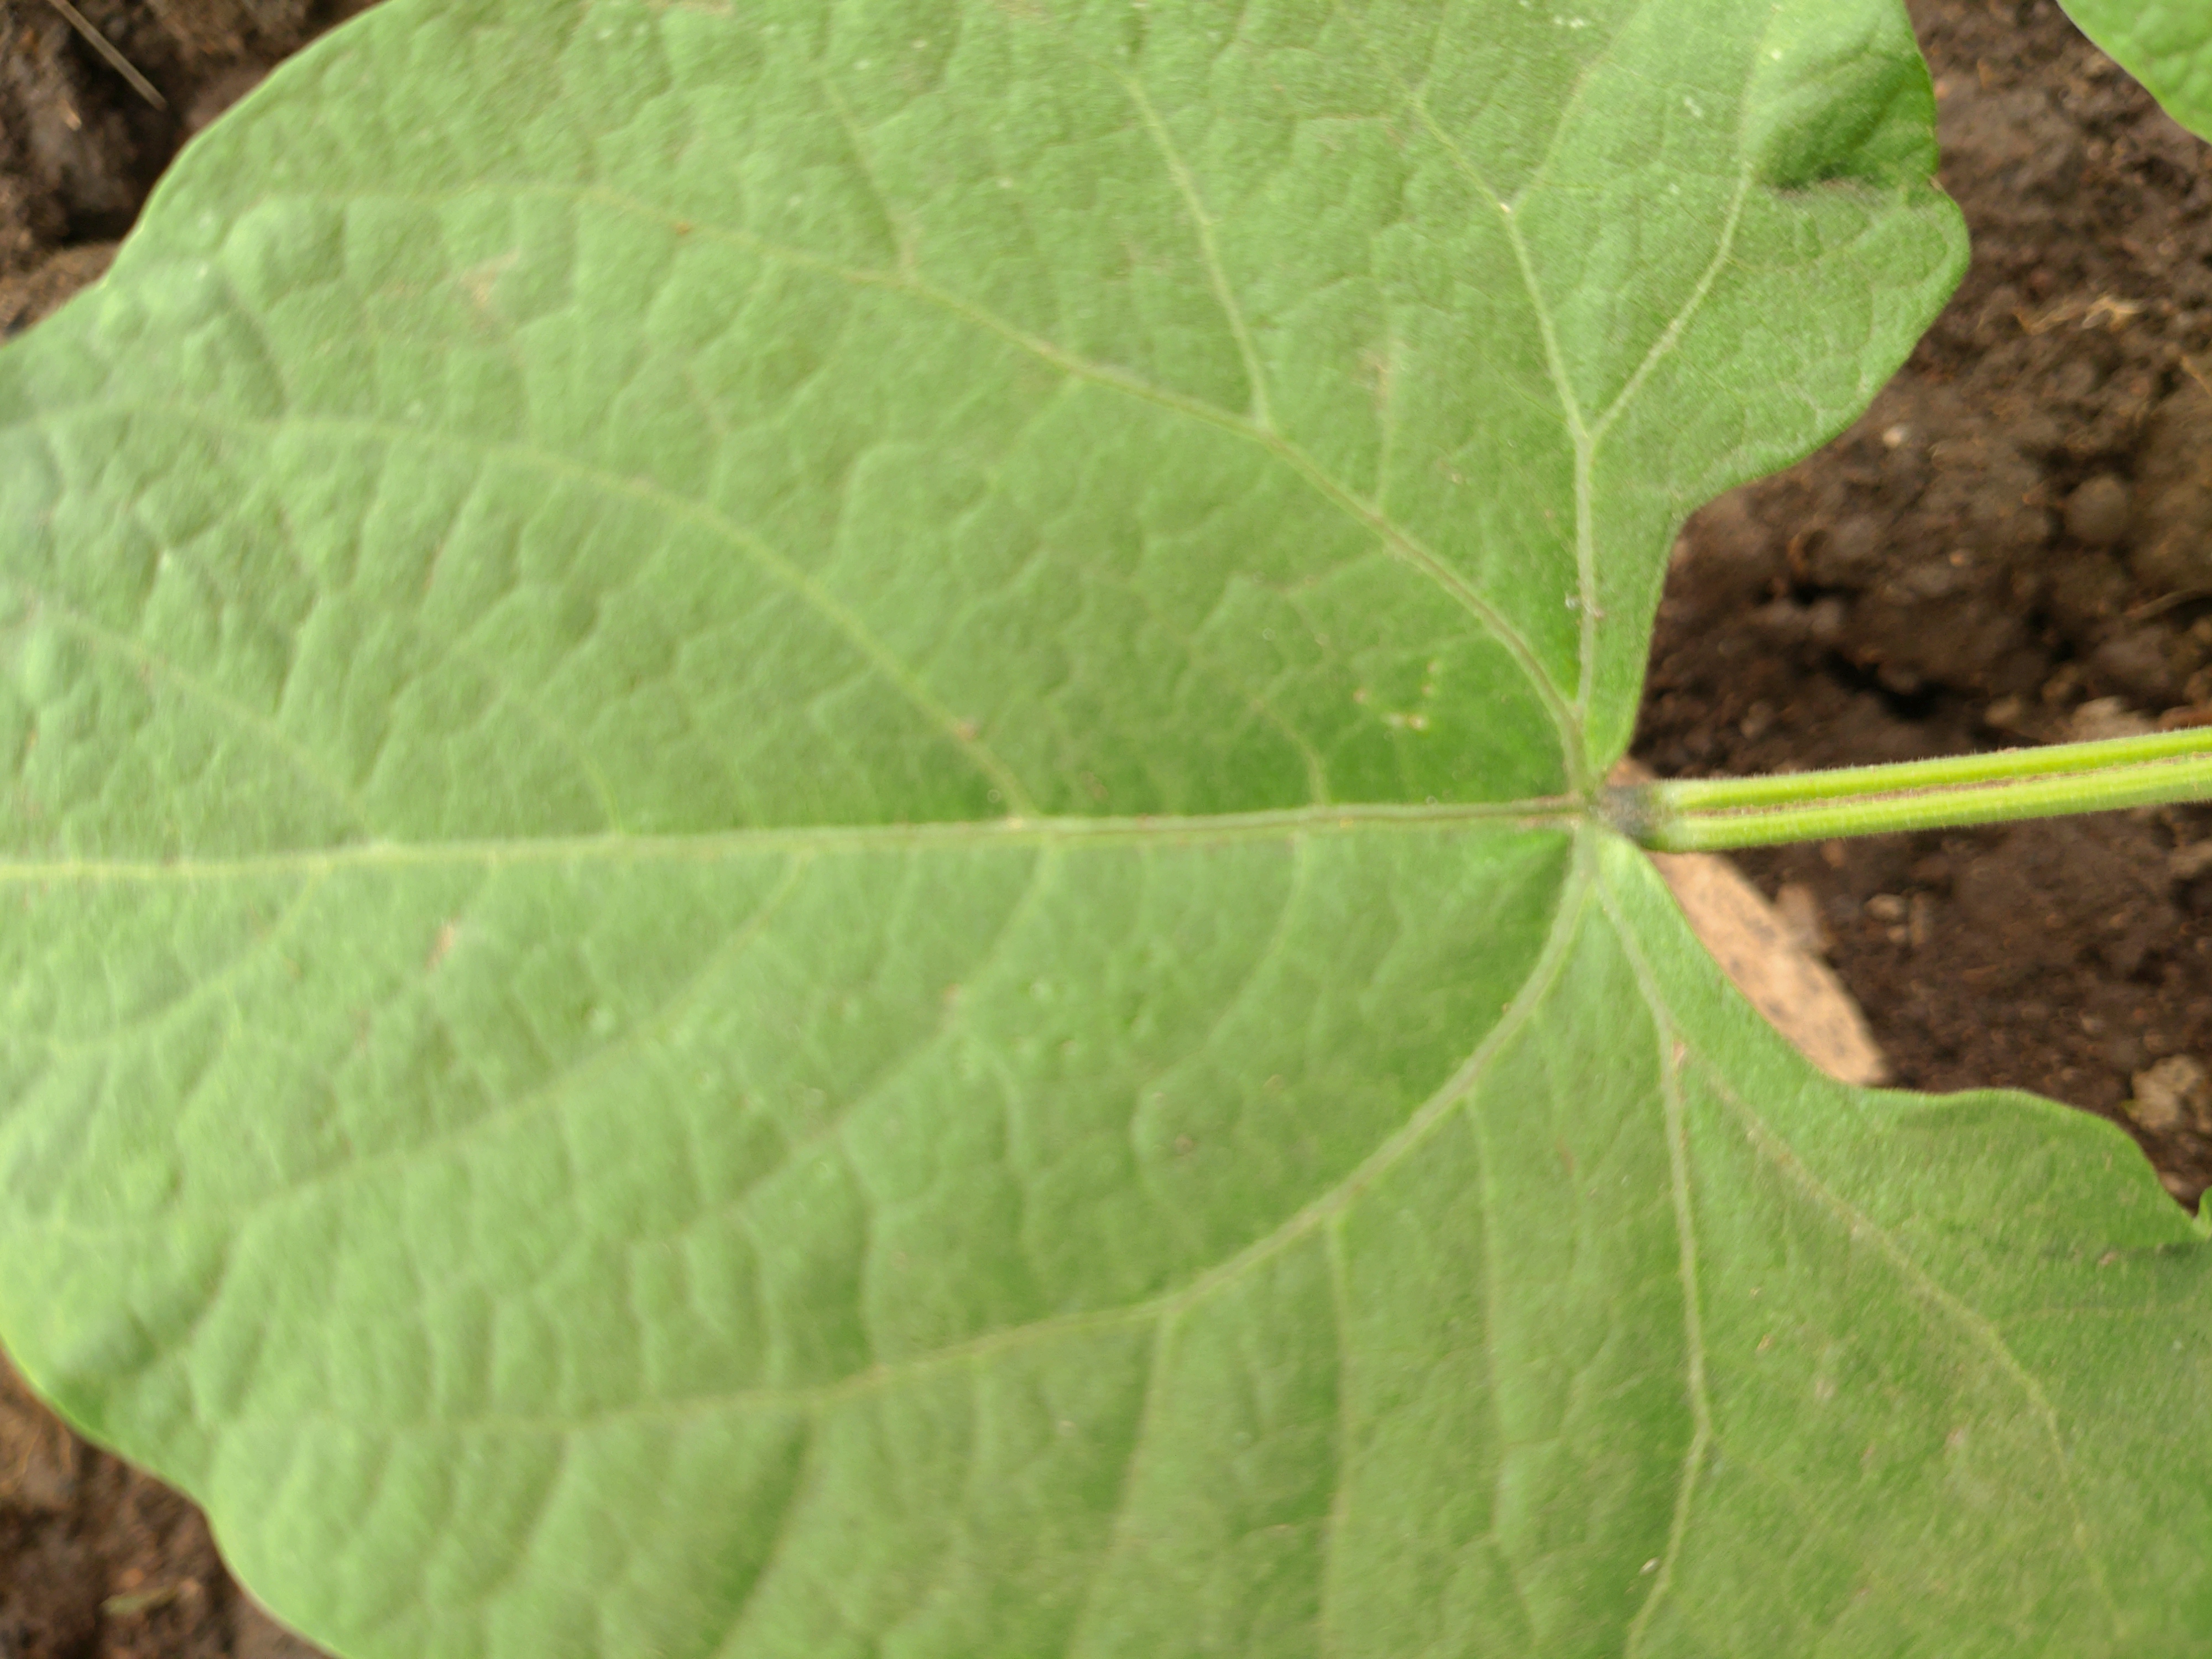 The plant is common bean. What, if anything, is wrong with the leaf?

healthy
